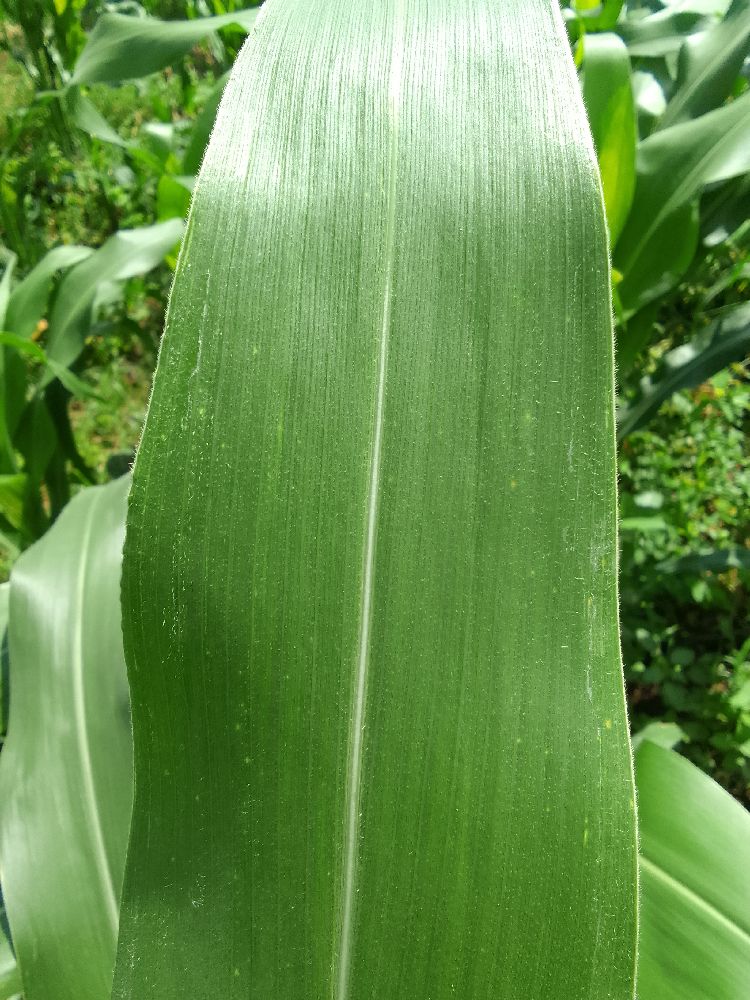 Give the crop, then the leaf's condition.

maize, healthy
